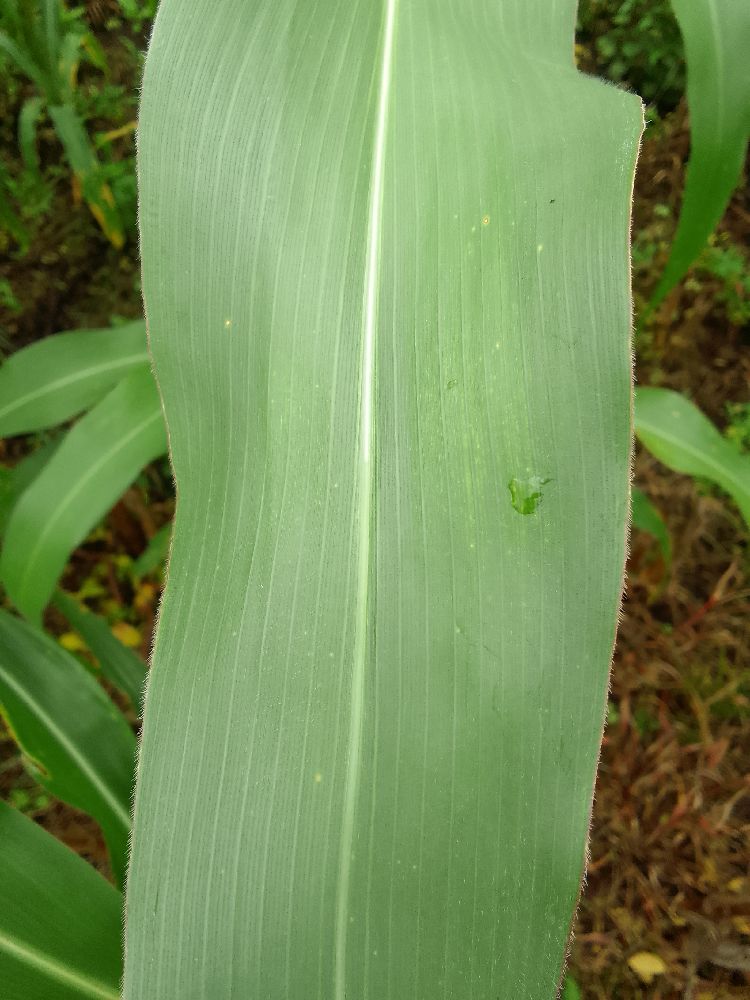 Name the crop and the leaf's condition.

maize, healthy
